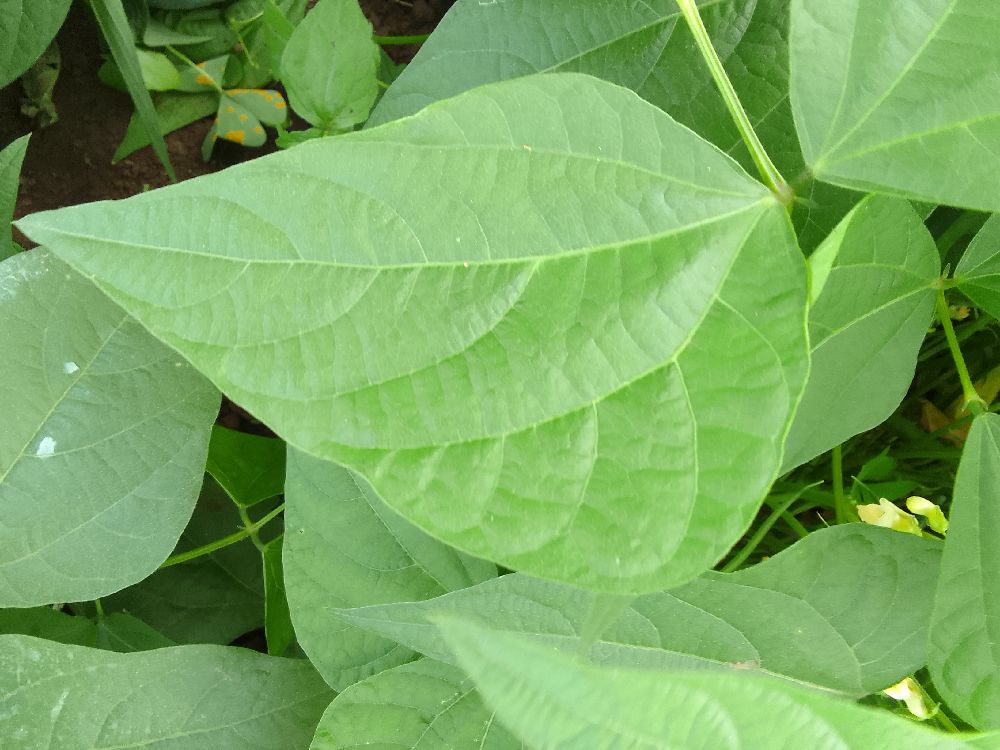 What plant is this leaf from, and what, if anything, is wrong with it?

common bean, healthy
